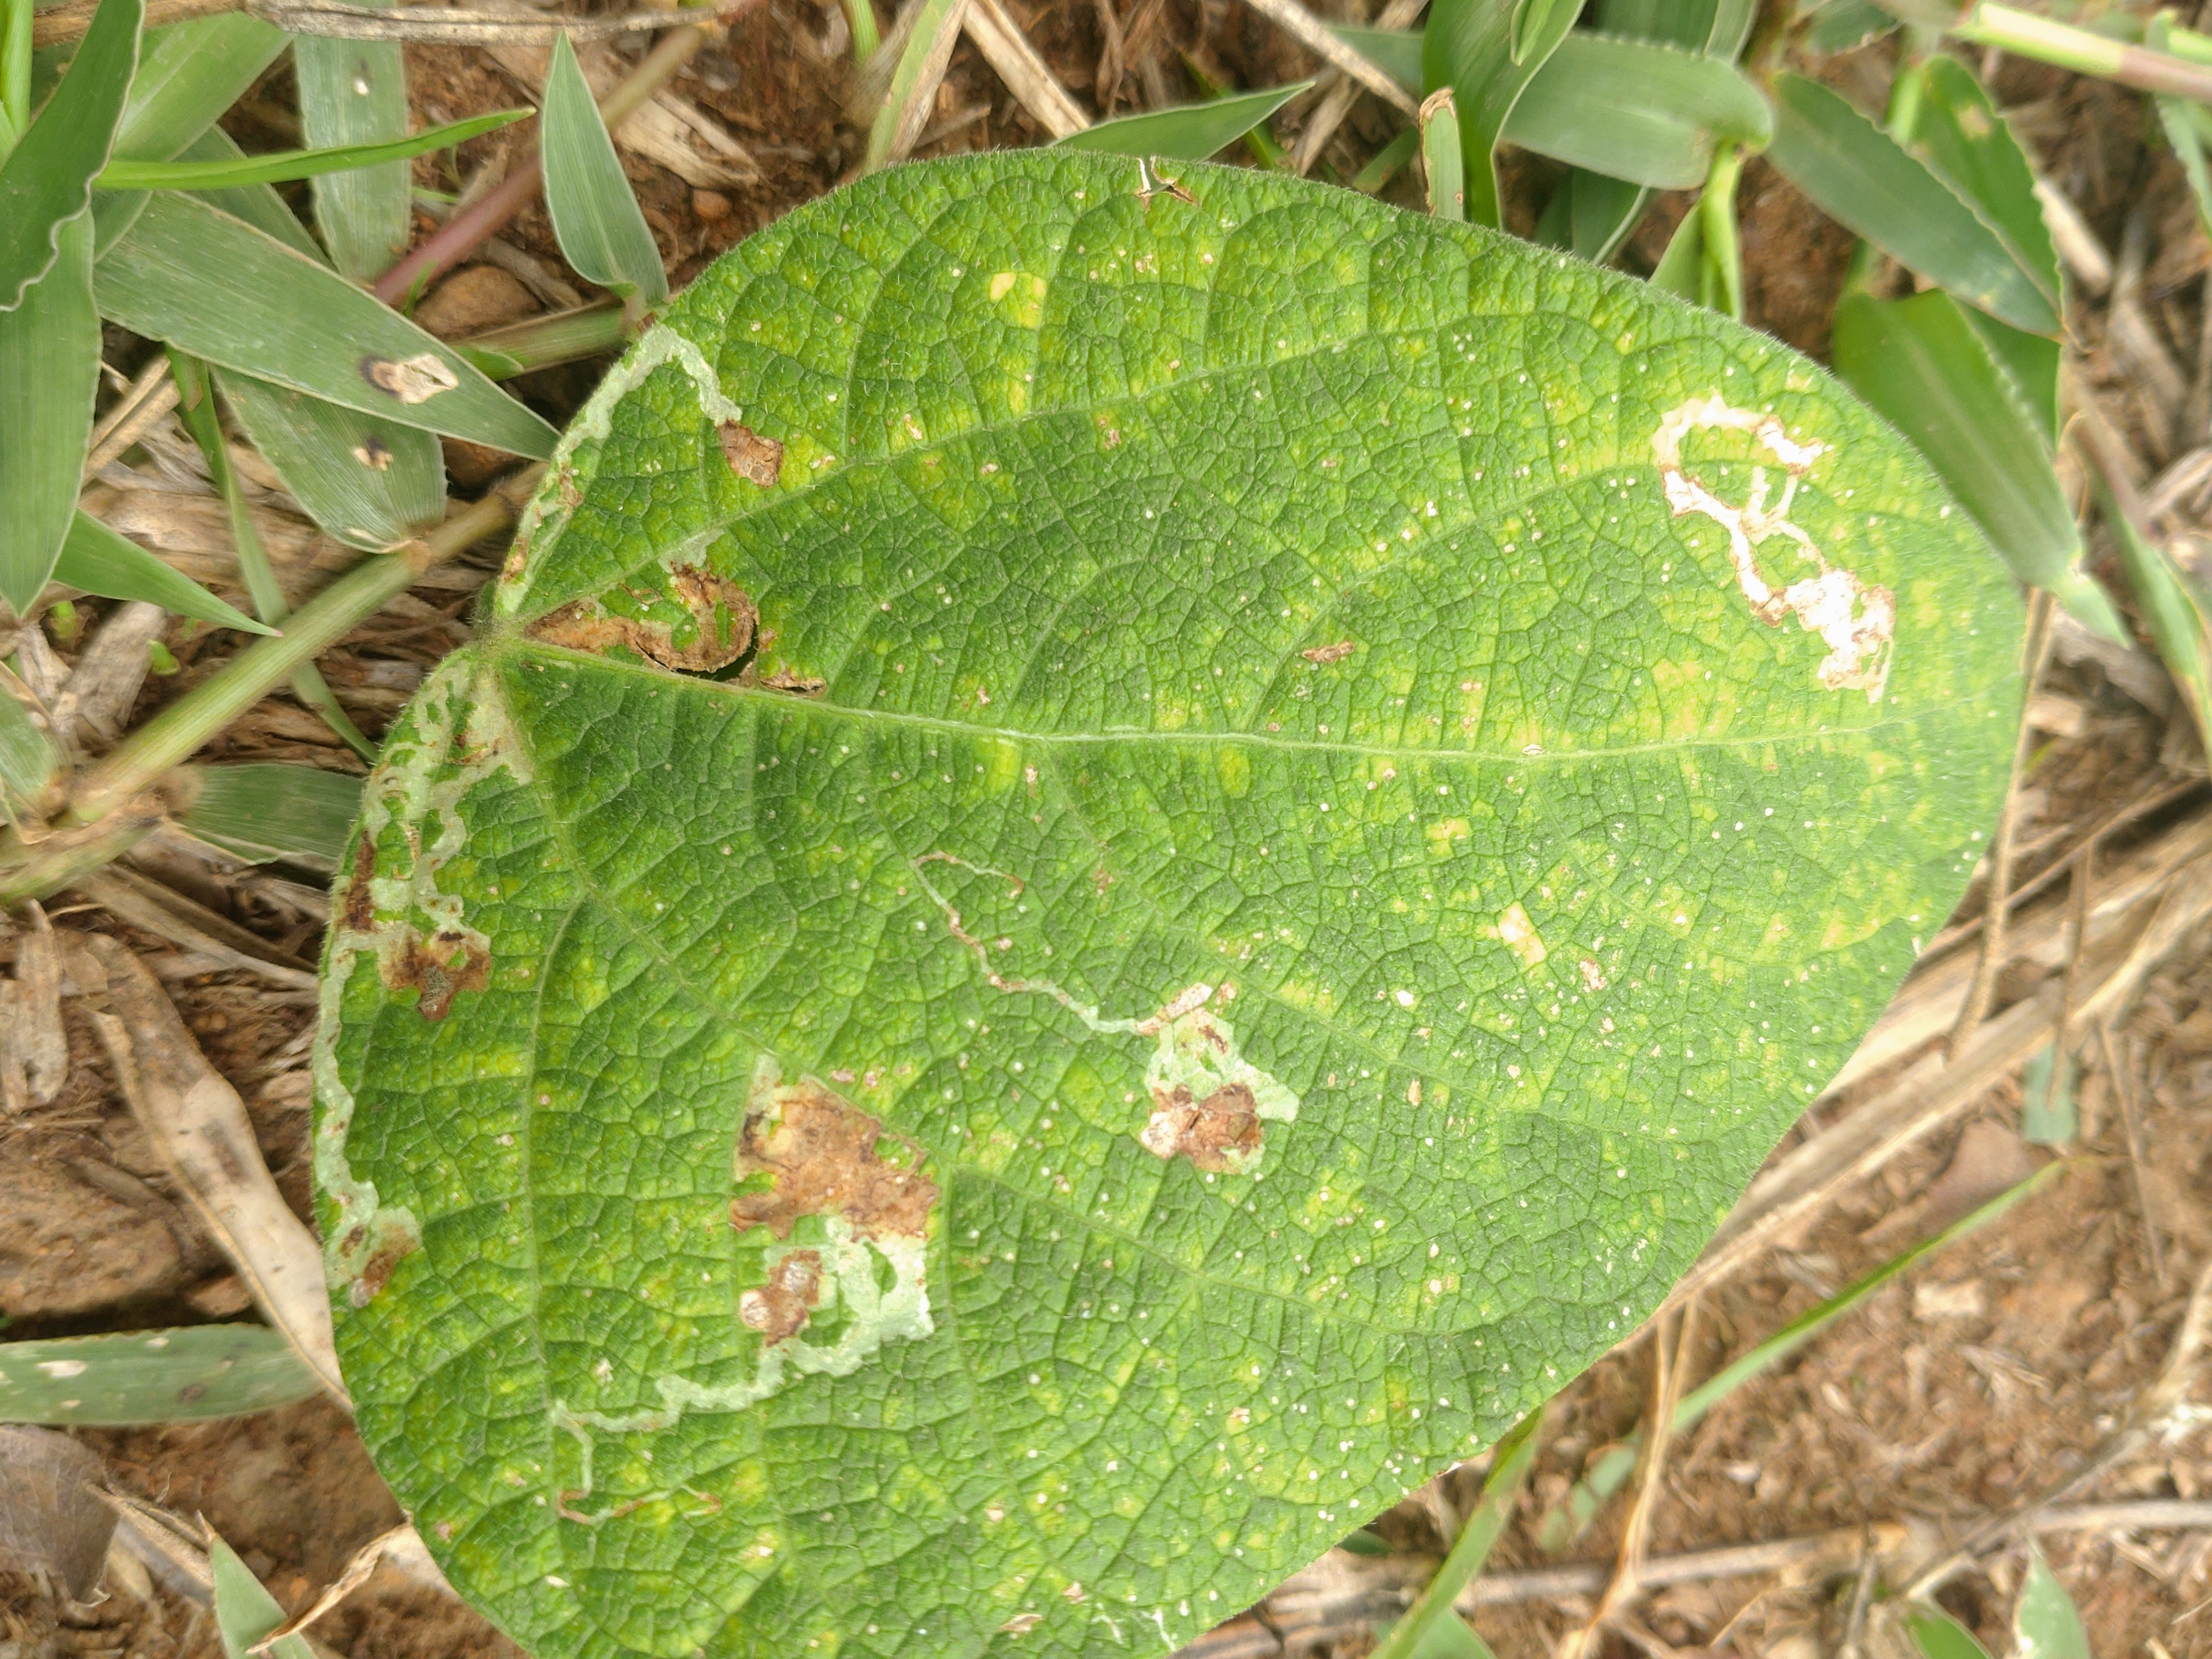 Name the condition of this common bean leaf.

rust
